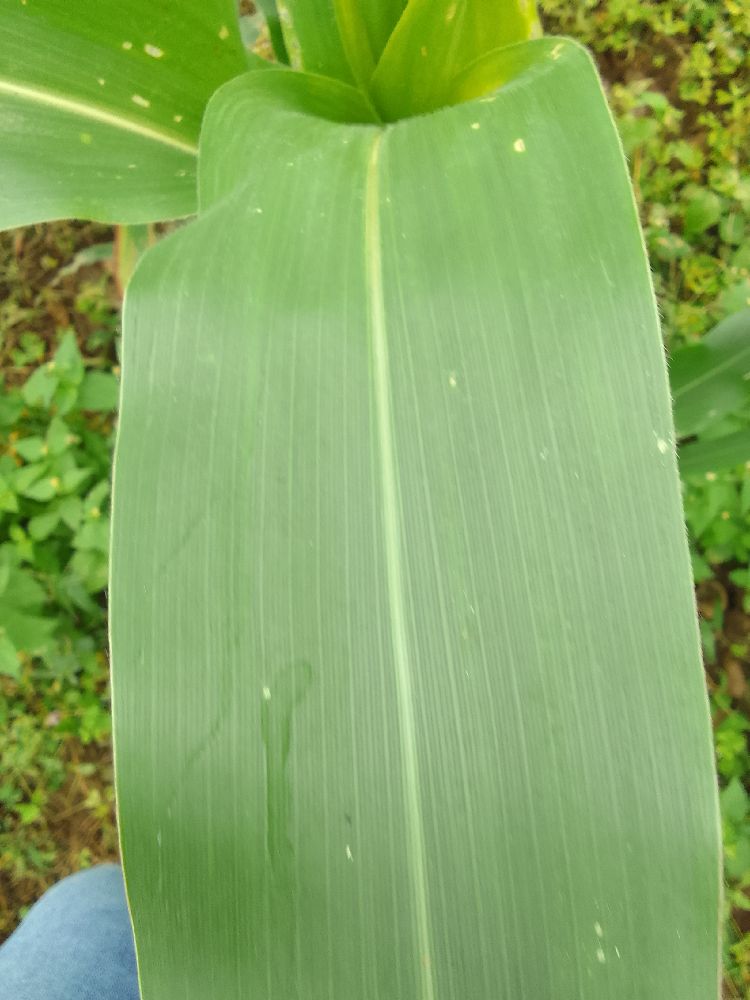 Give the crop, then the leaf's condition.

maize, healthy
